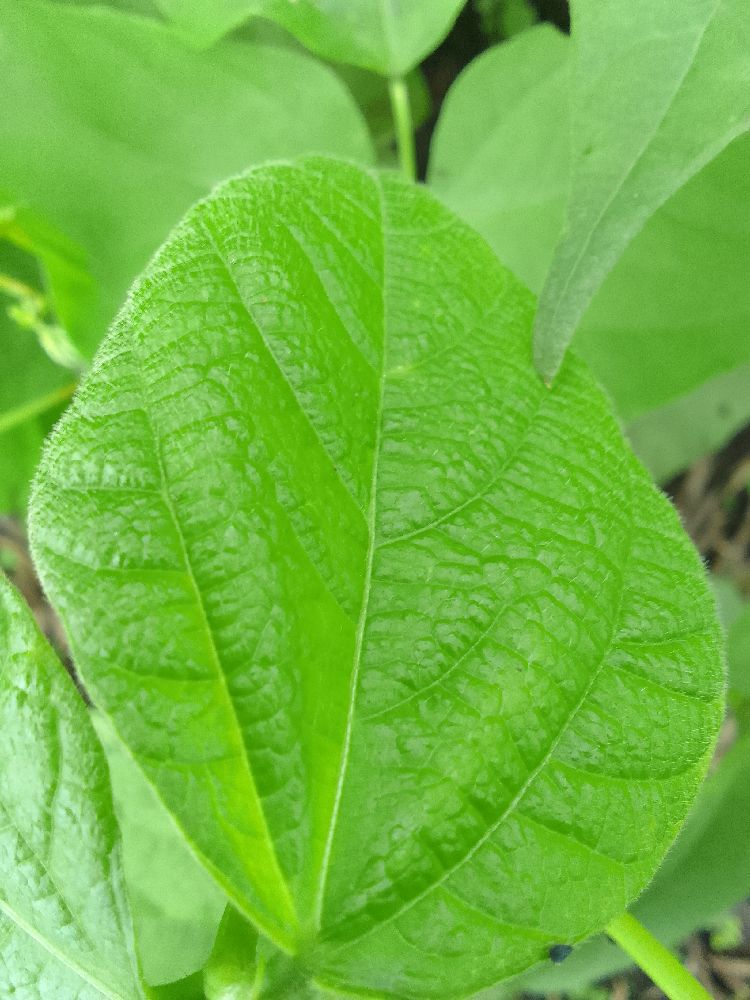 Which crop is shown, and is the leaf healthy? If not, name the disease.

common bean, healthy
